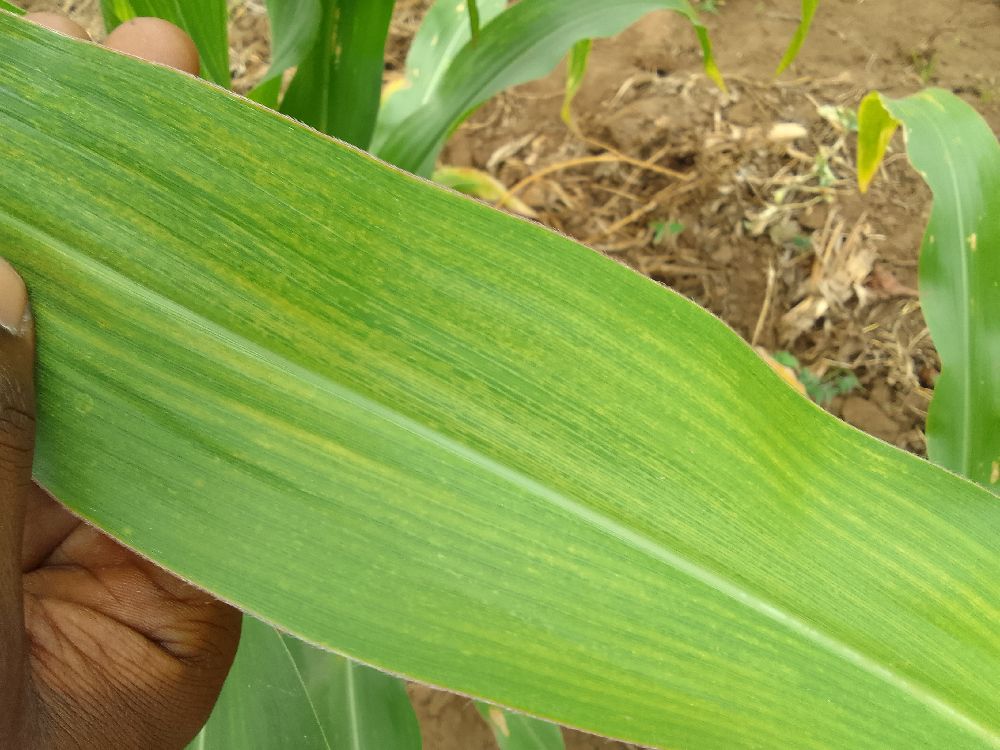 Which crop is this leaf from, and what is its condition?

maize, maize lethal necrosis
